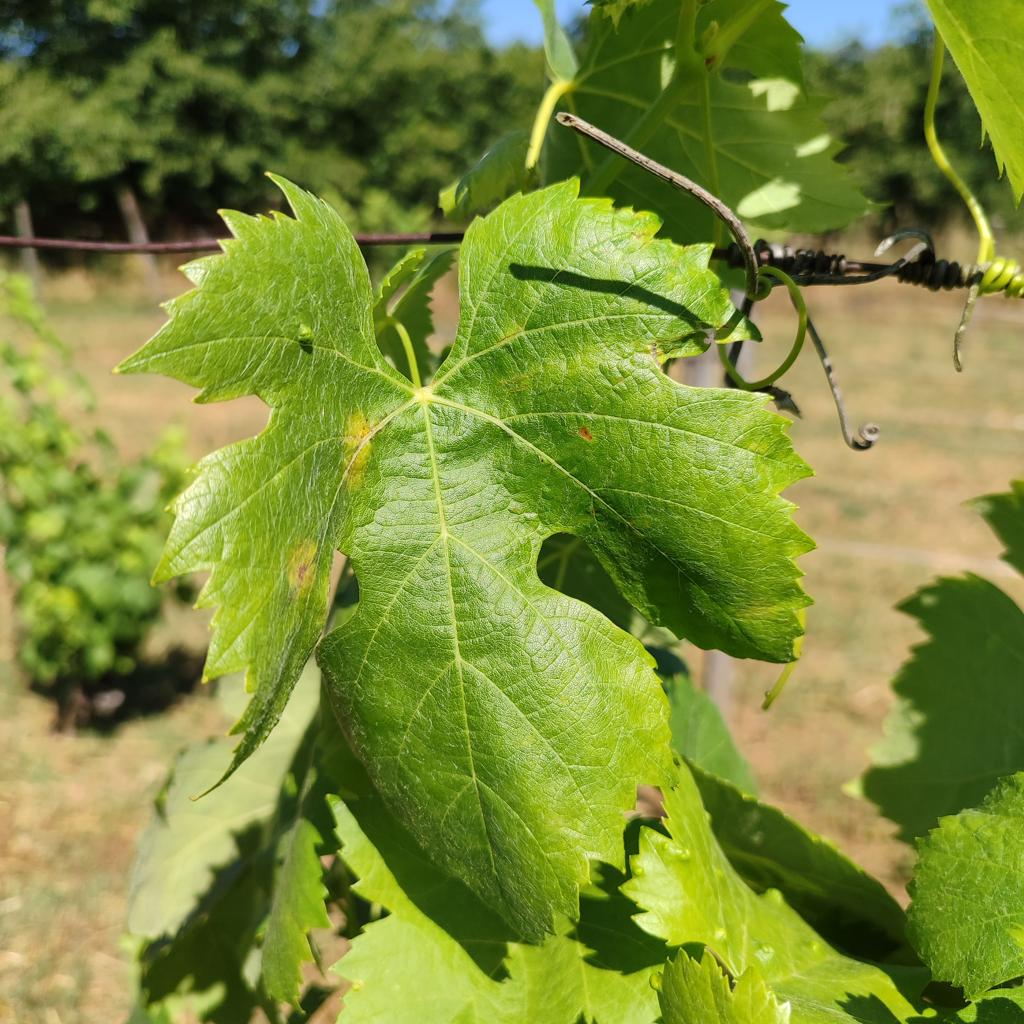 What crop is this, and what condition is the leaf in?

grapevine, downy mildew
